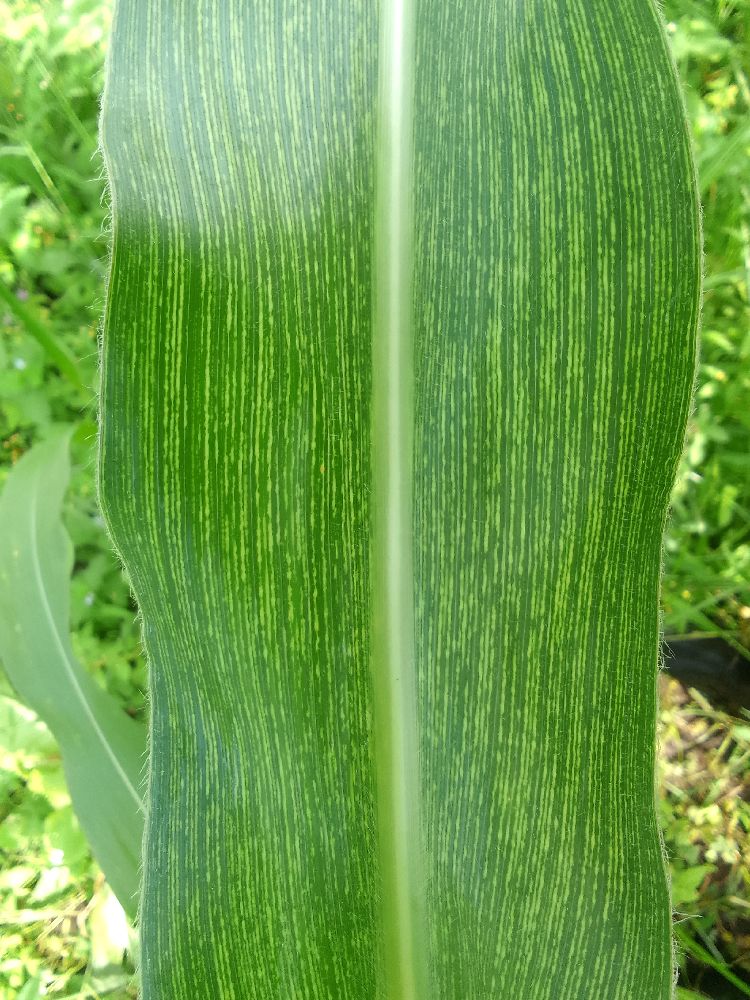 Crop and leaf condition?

maize, maize streak virus
